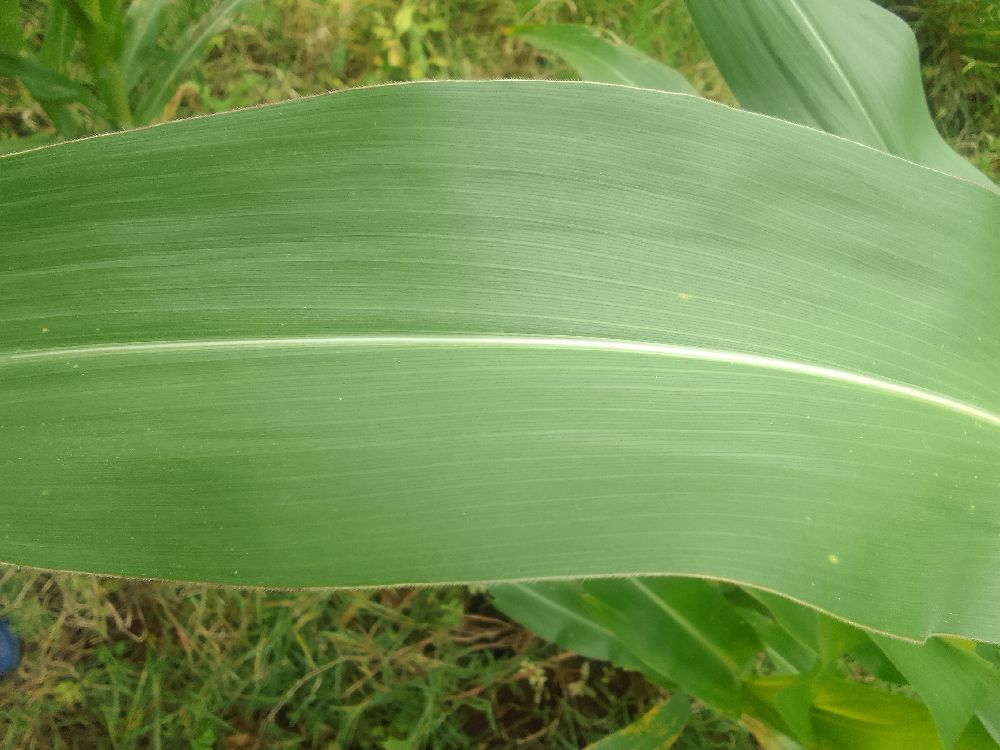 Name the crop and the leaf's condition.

maize, healthy
